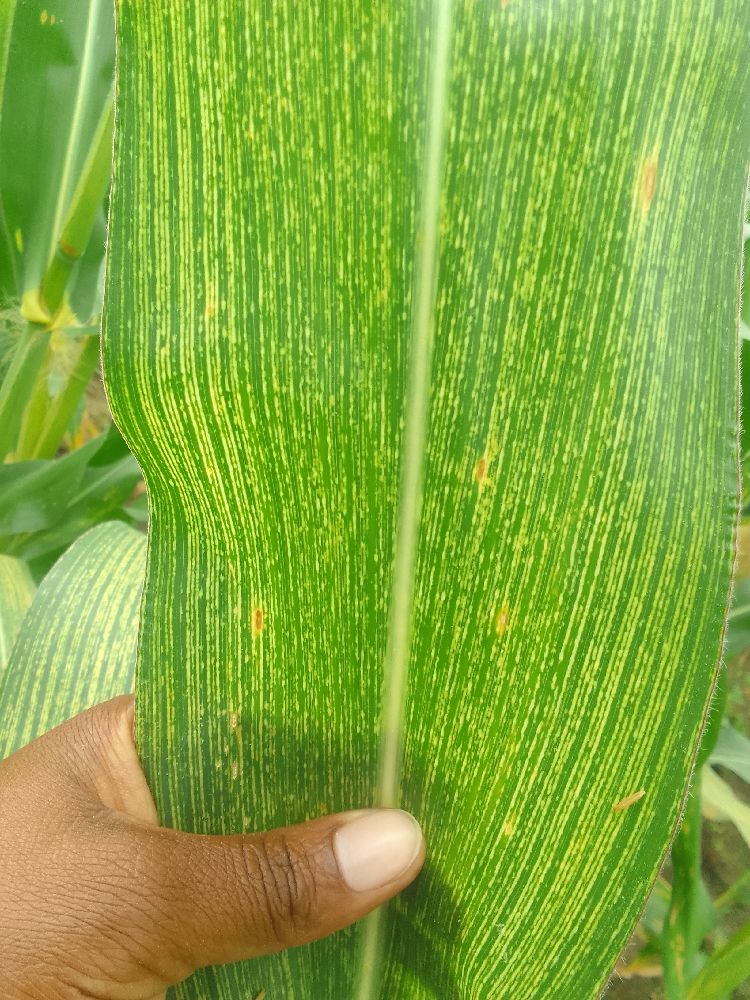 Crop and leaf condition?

maize, maize streak virus
